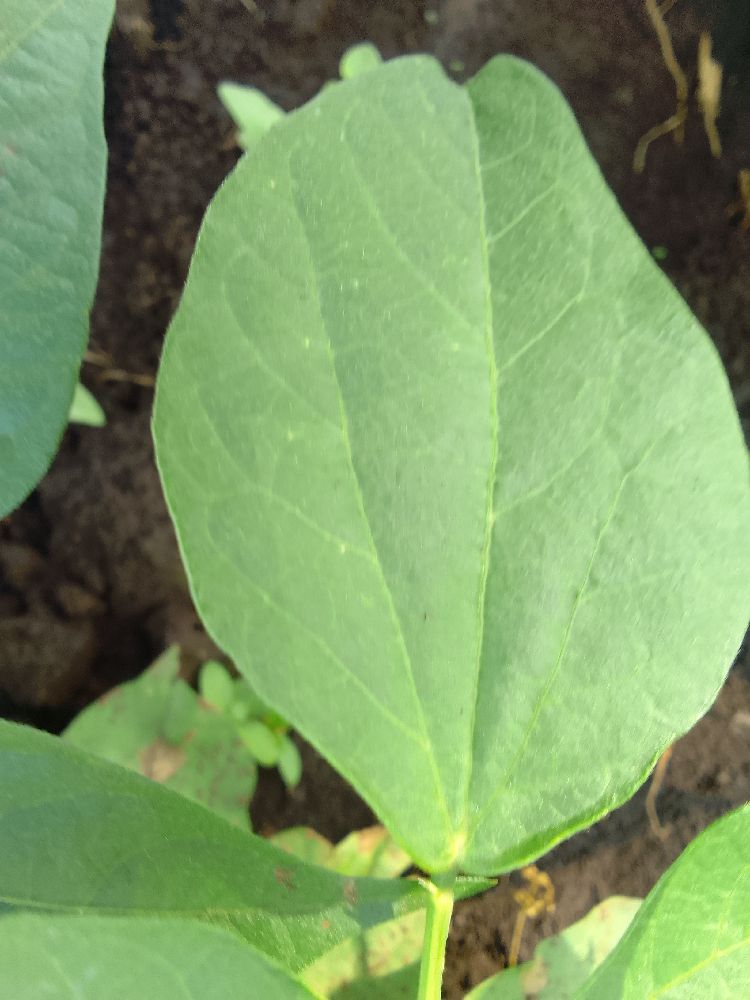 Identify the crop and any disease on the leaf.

common bean, healthy
